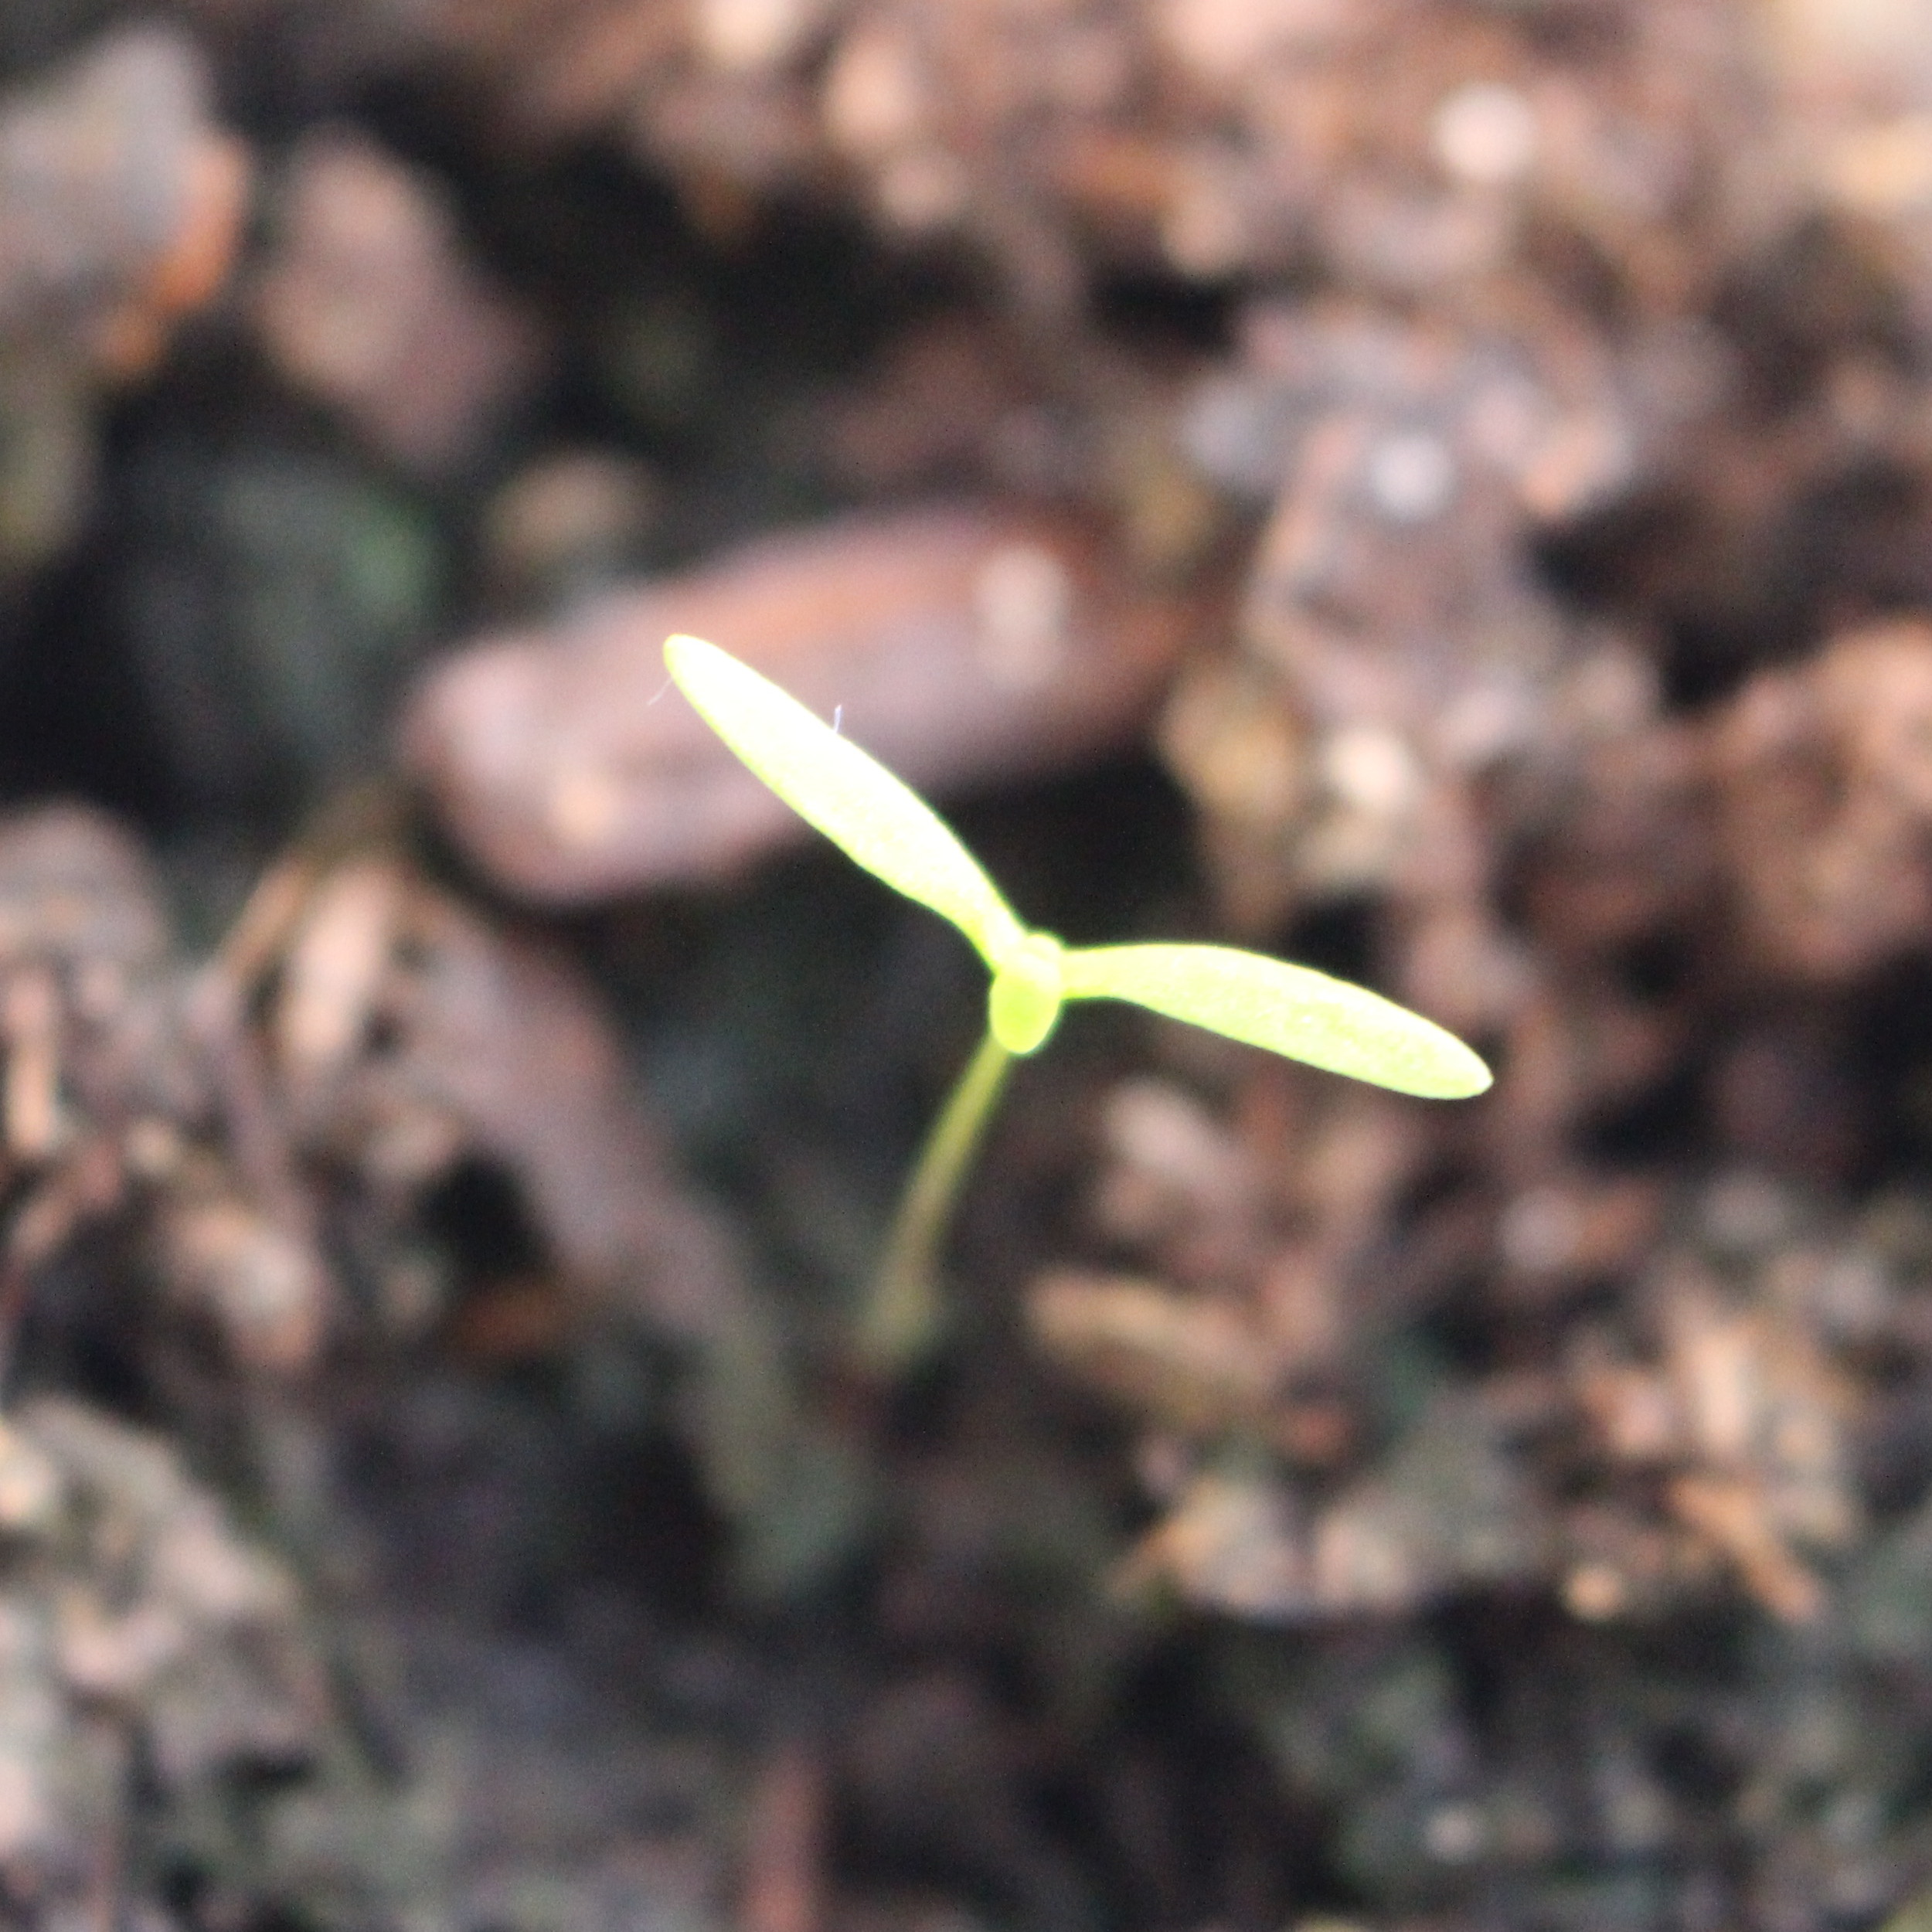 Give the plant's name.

Papaver rhoeas
